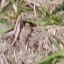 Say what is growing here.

grass
